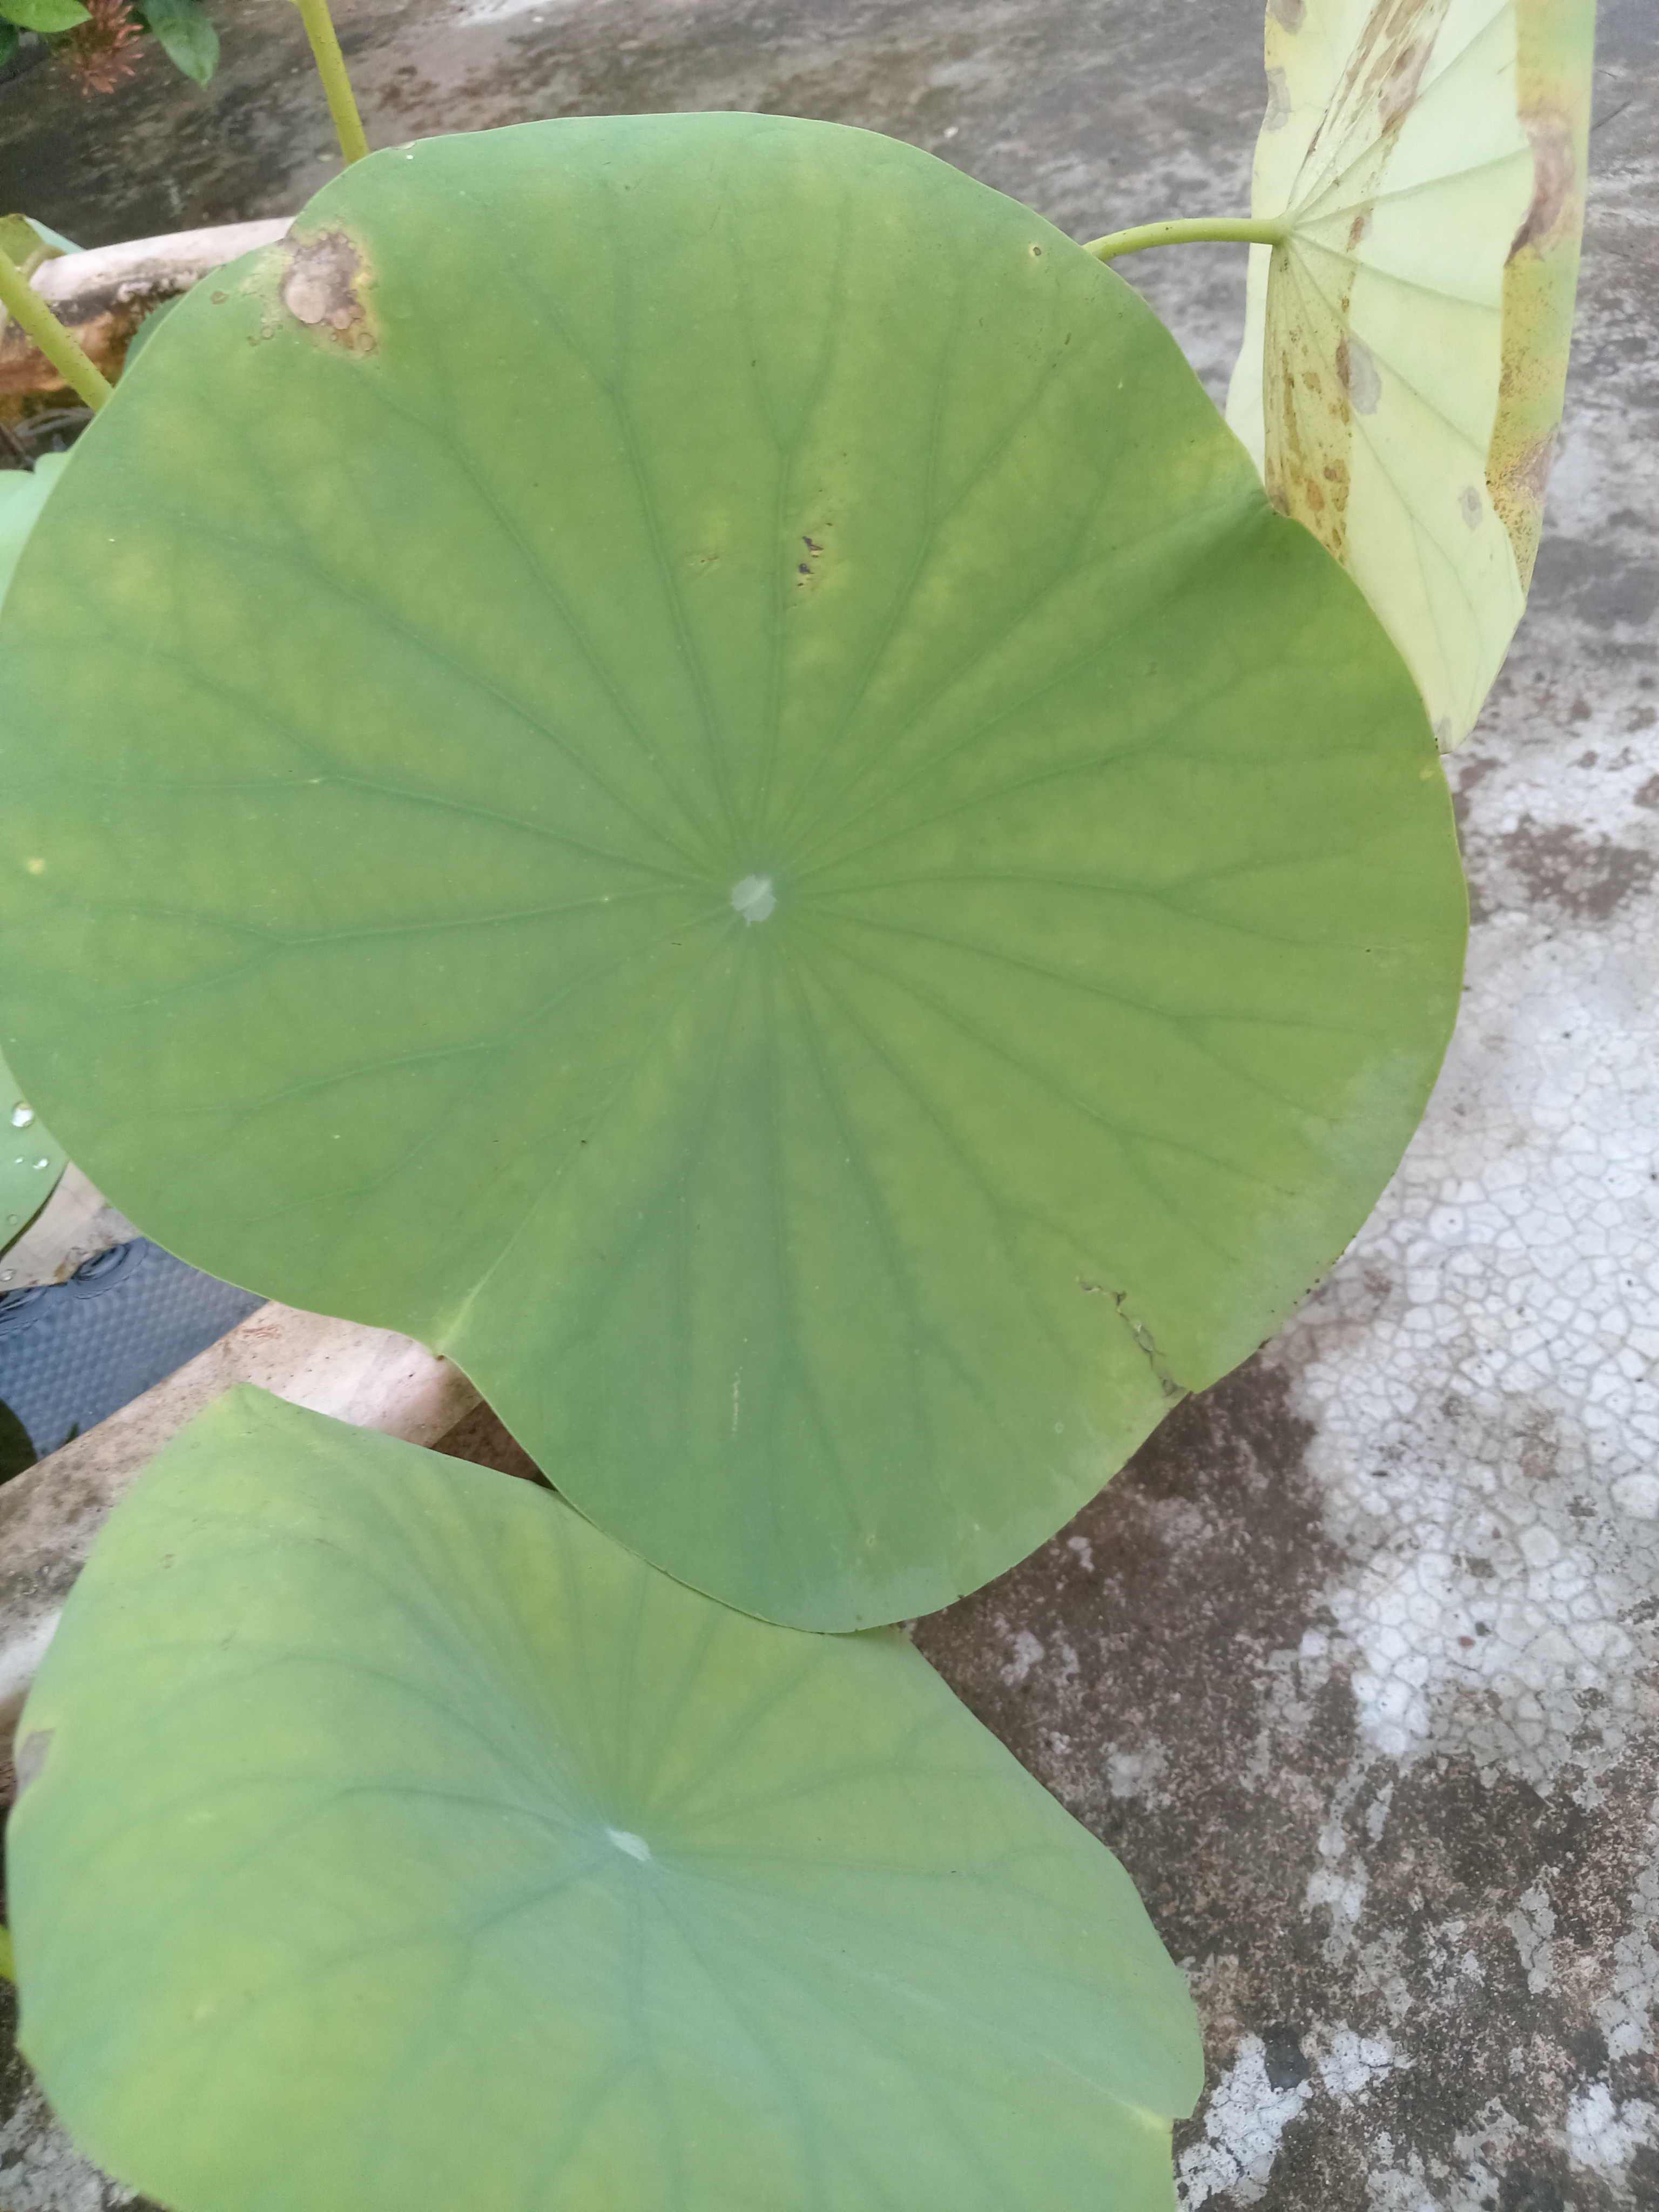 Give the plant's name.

lotus
